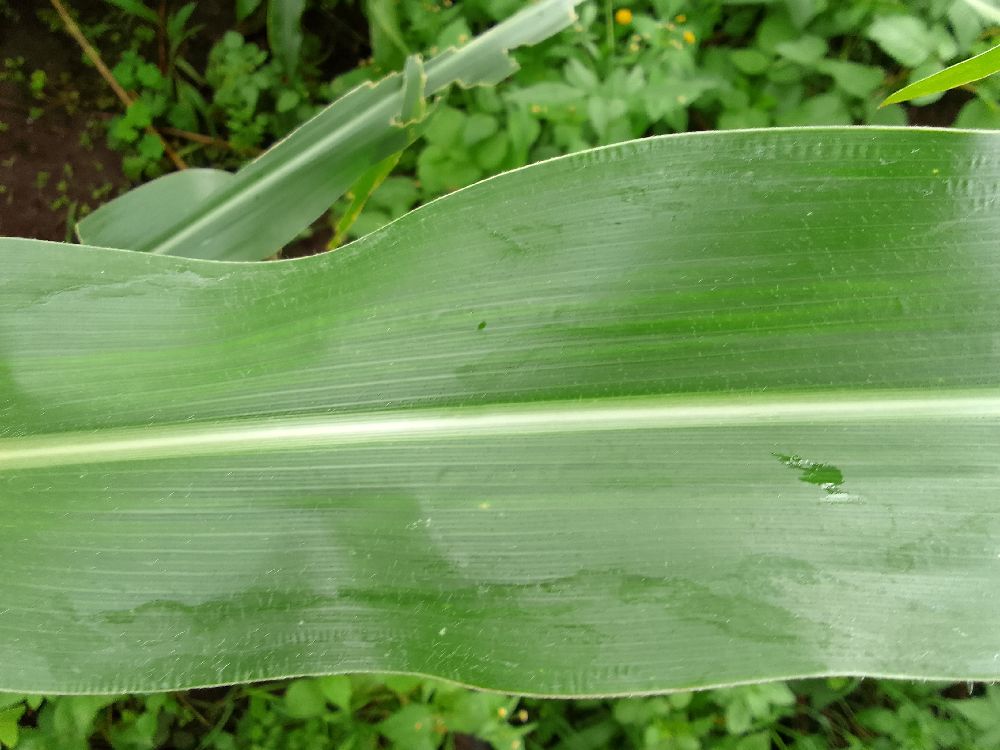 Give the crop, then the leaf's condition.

maize, healthy
